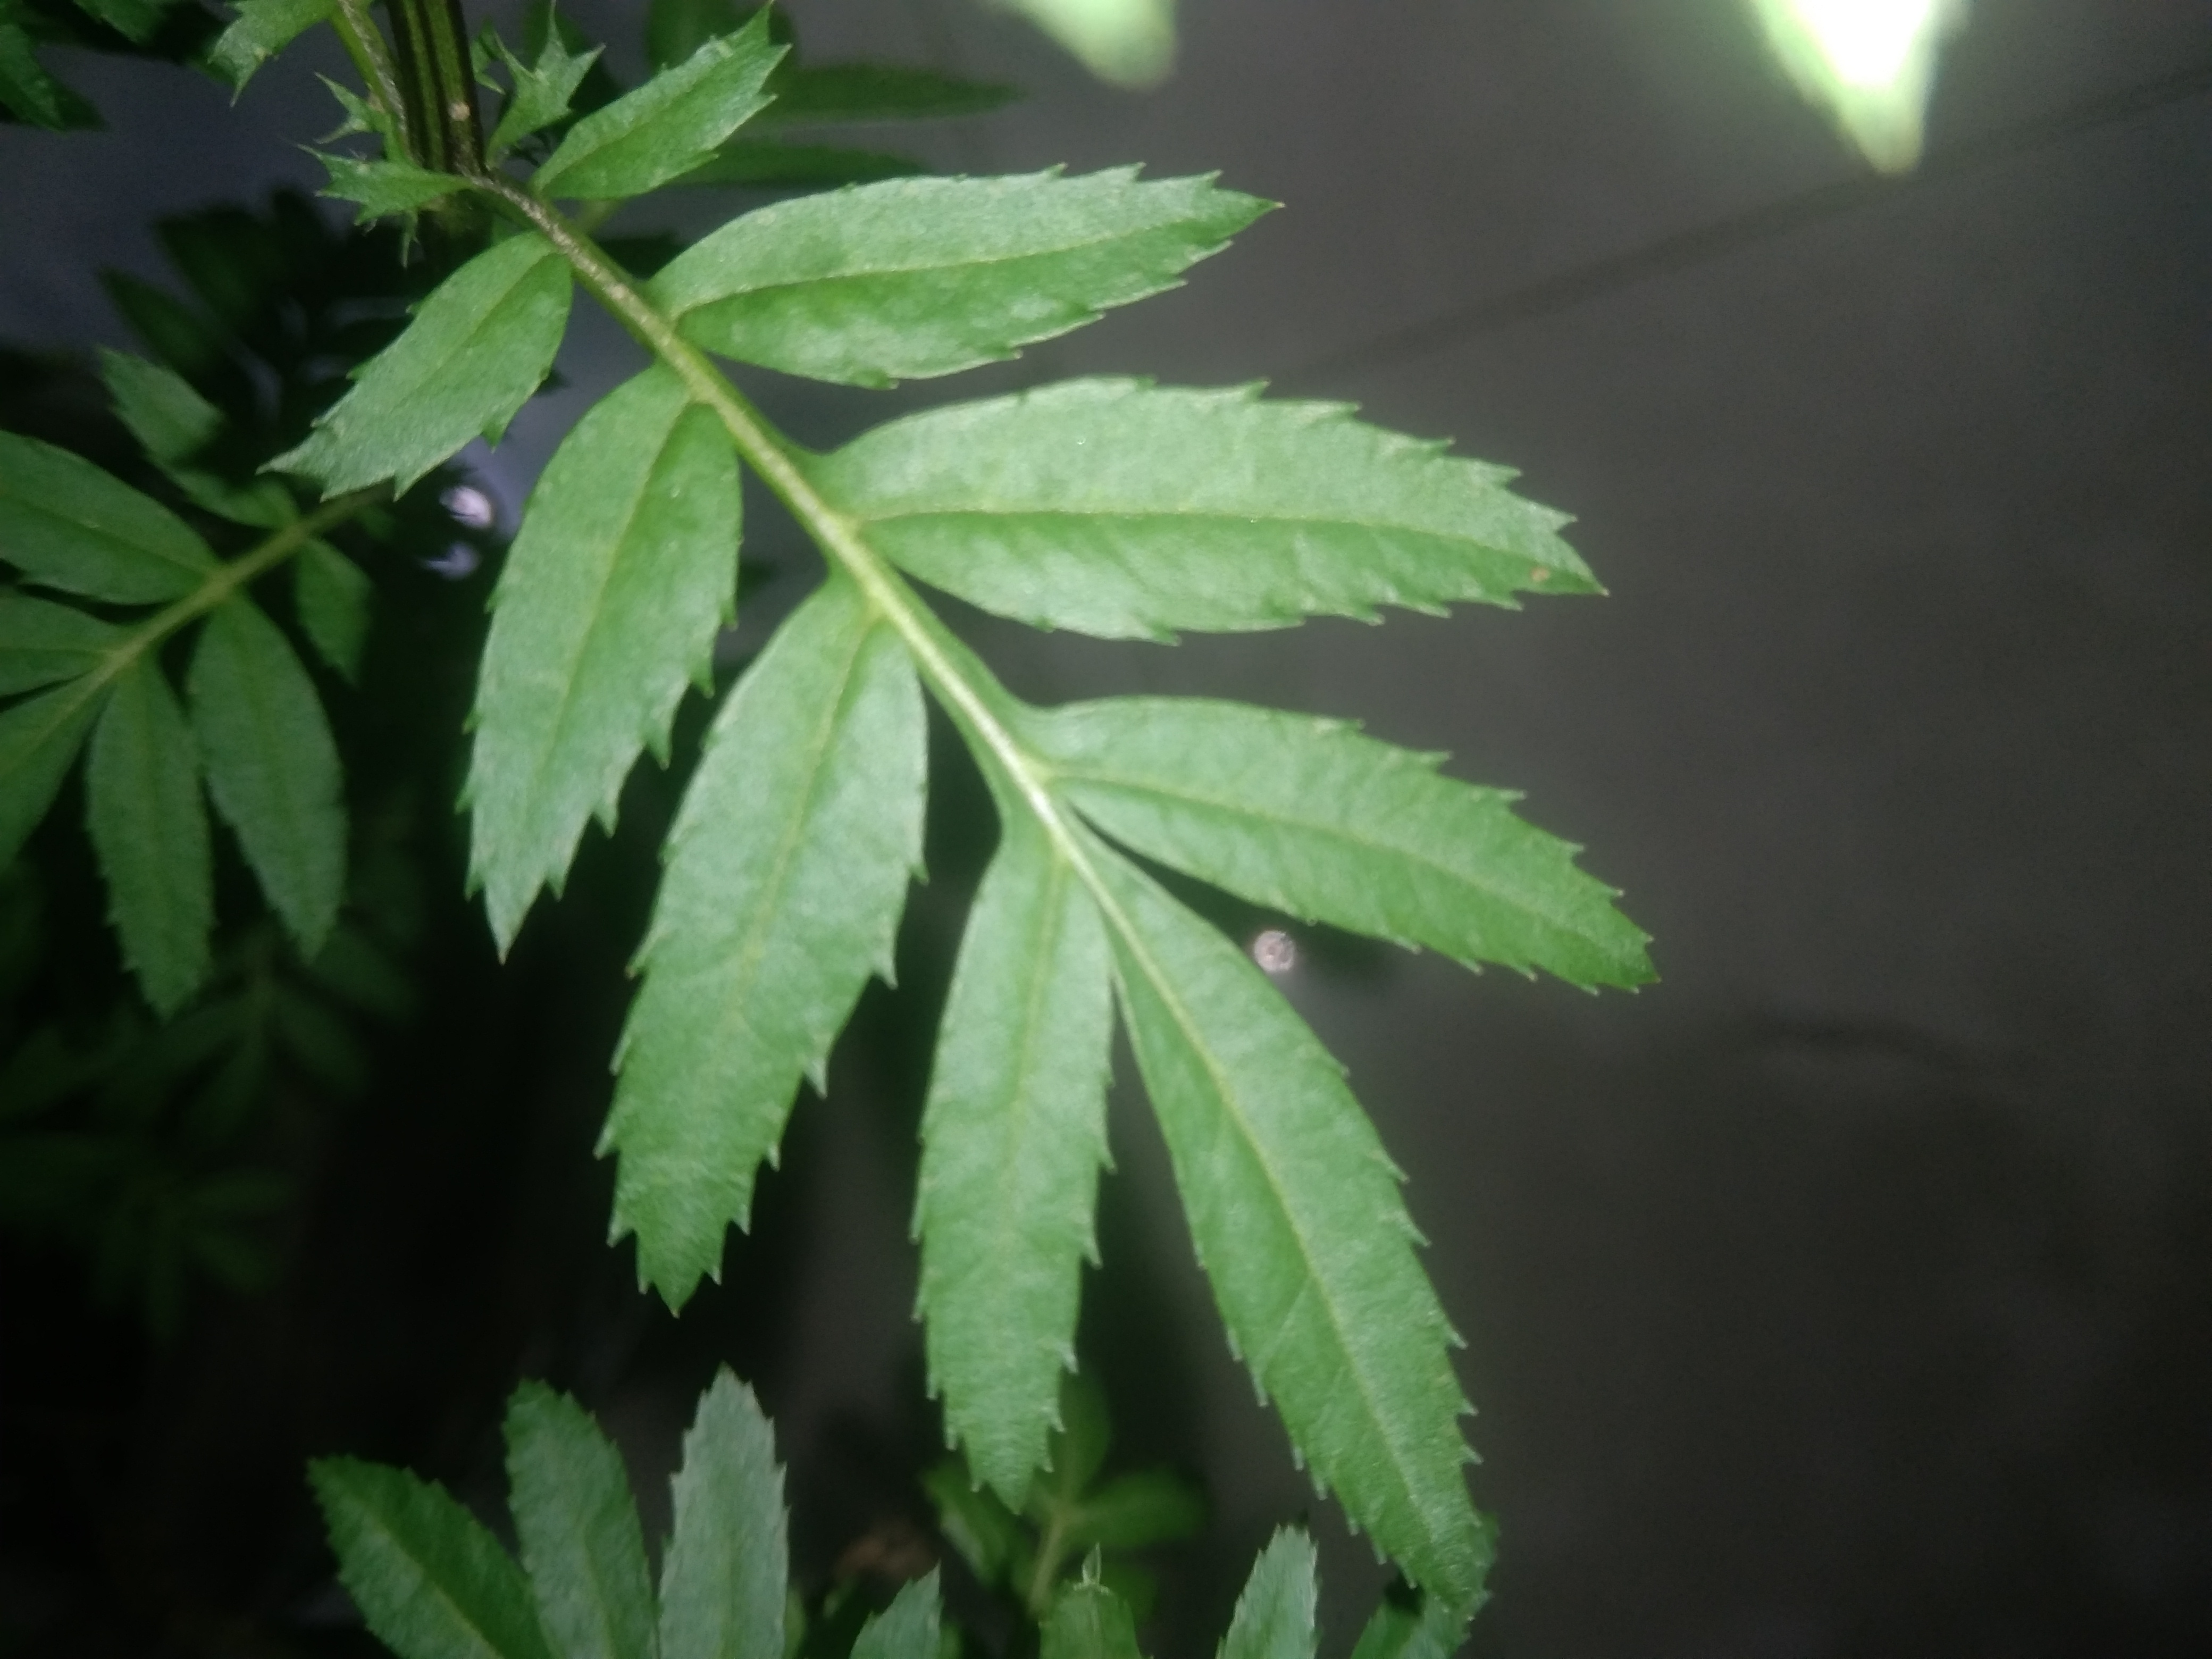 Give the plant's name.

marigold
